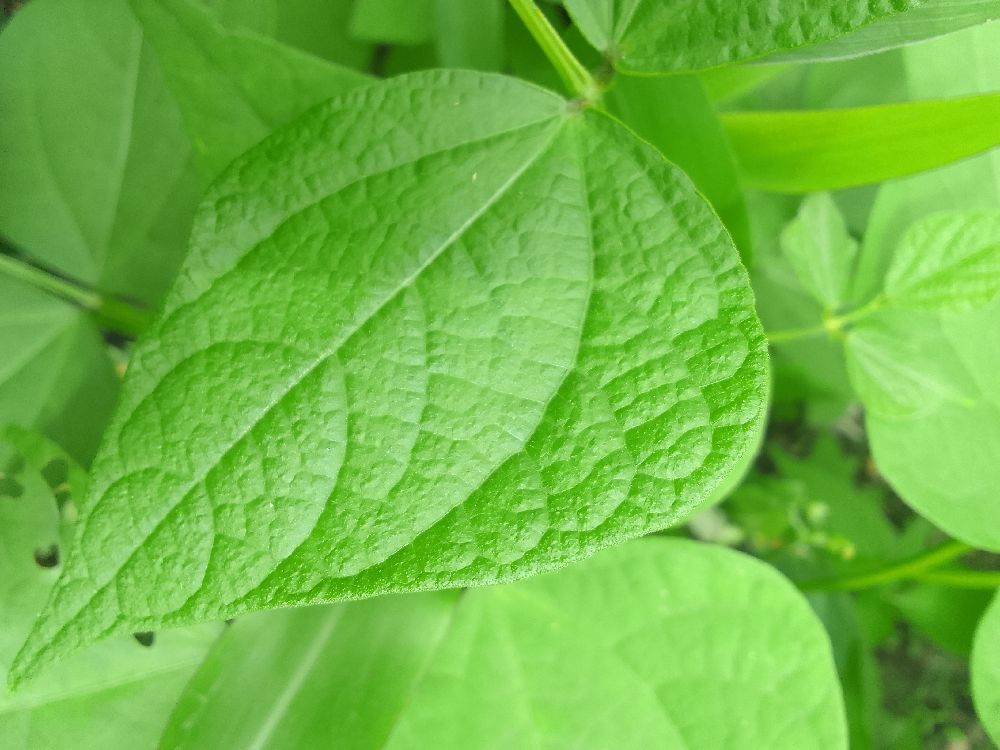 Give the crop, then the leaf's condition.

common bean, healthy
